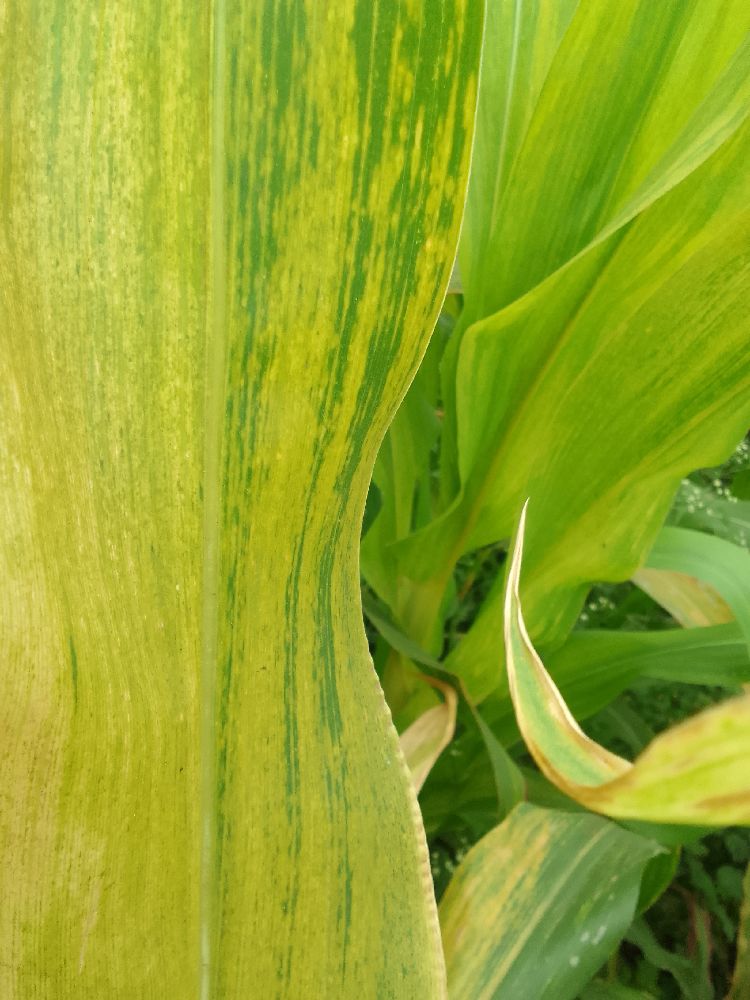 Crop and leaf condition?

maize, maize lethal necrosis
